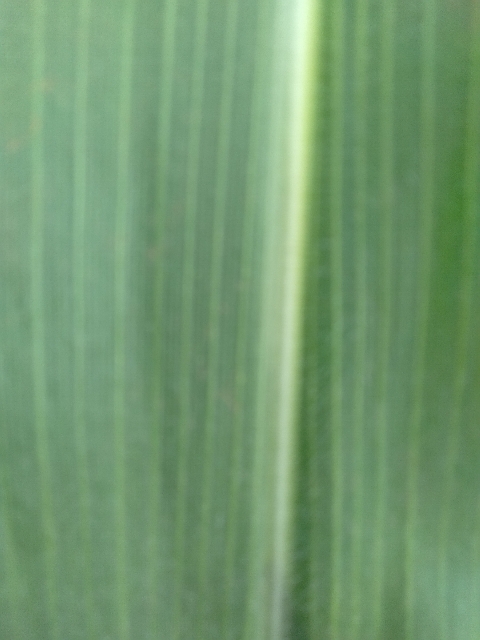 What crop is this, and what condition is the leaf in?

maize, healthy
